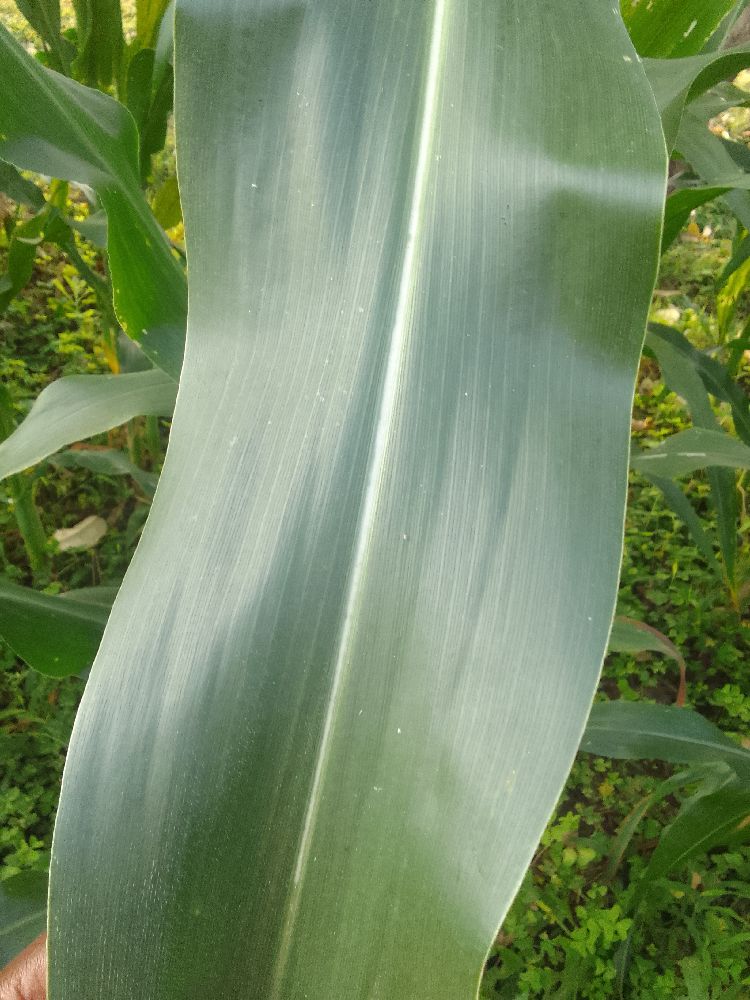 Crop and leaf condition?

maize, healthy
